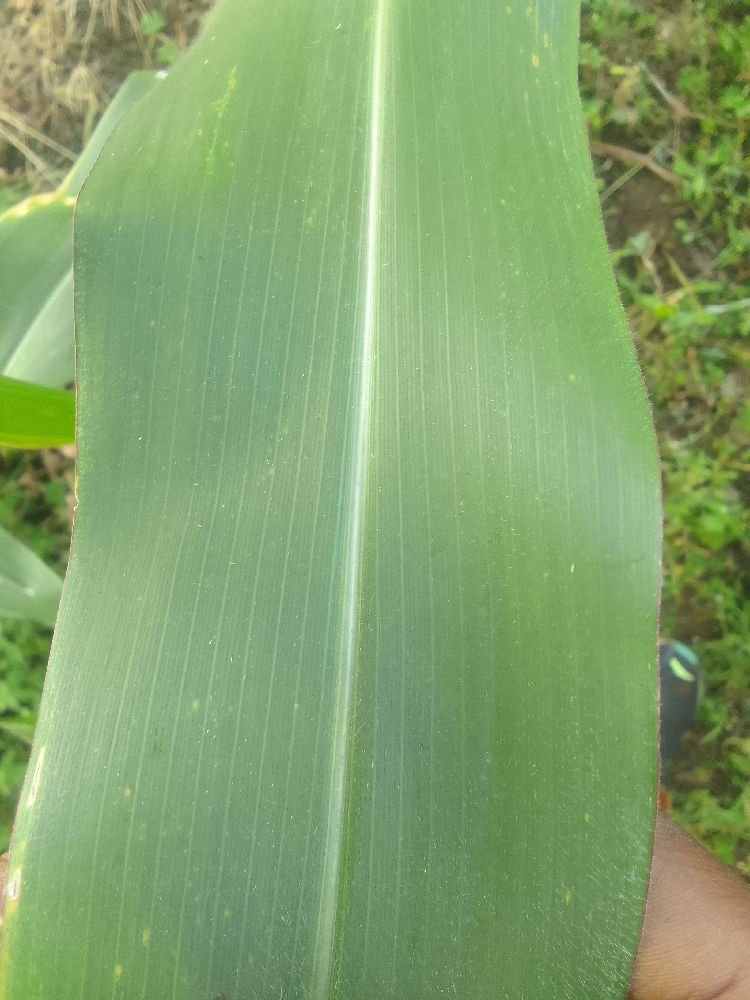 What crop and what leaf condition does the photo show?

maize, healthy
